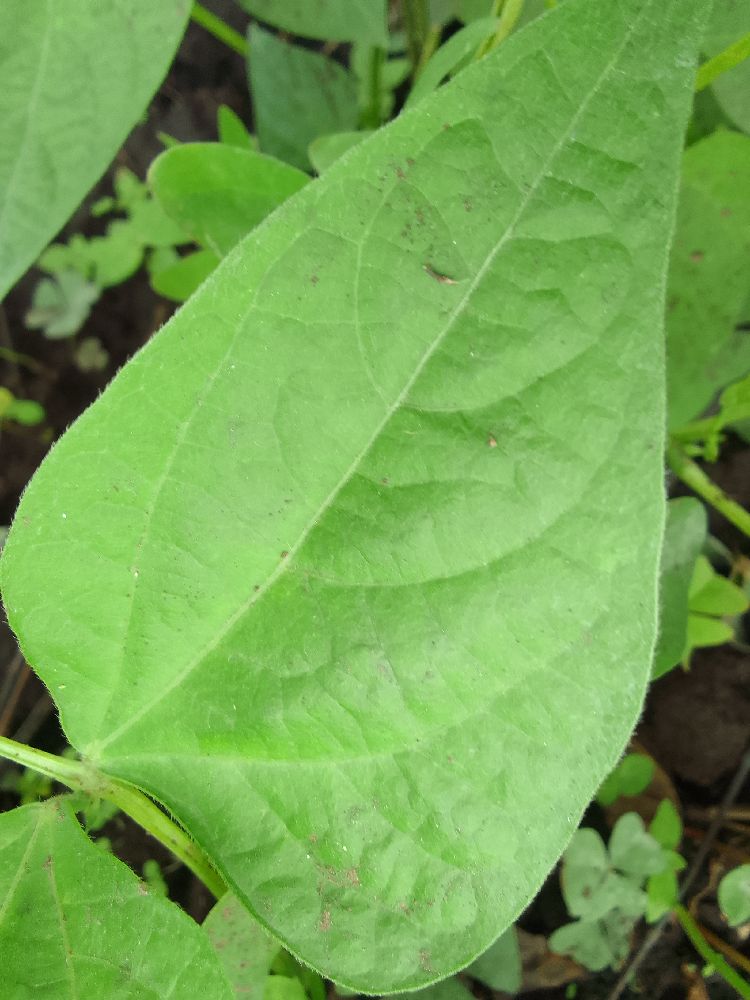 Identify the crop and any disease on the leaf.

common bean, healthy
